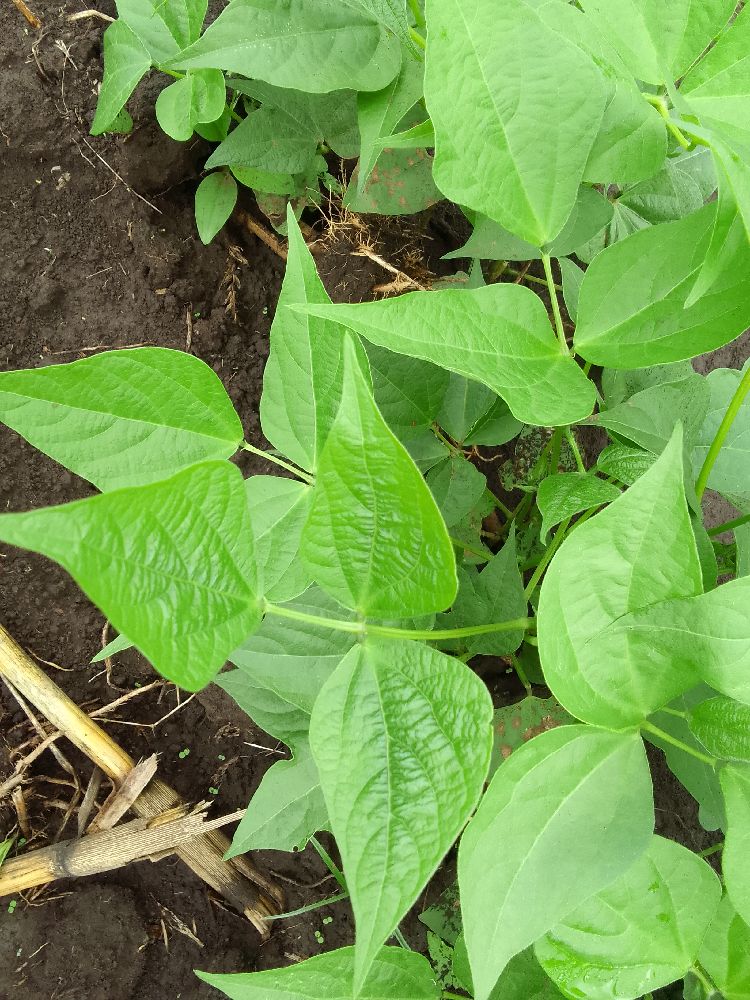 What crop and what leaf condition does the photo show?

common bean, healthy
